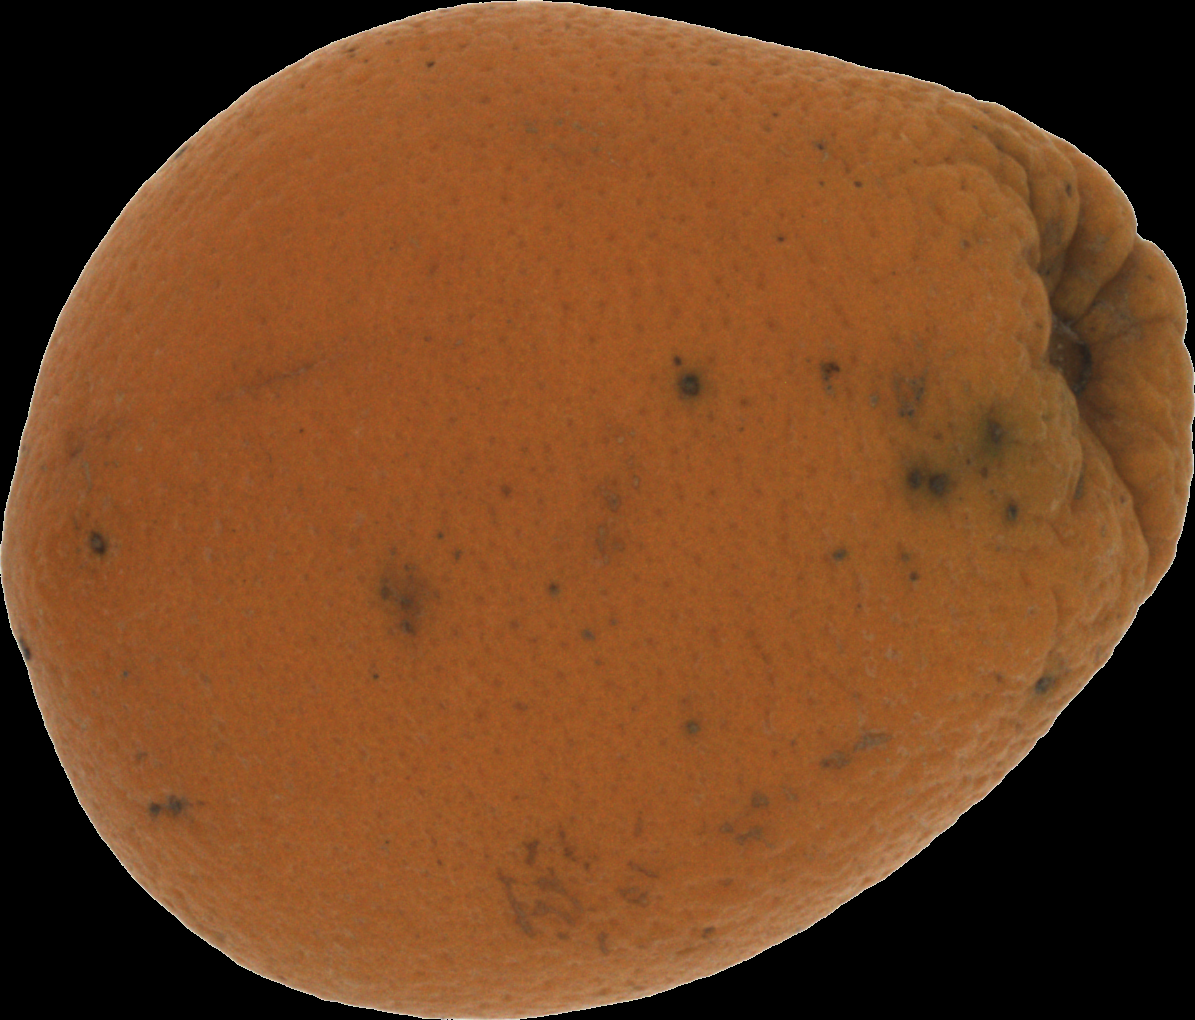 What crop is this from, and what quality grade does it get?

orange, bad
